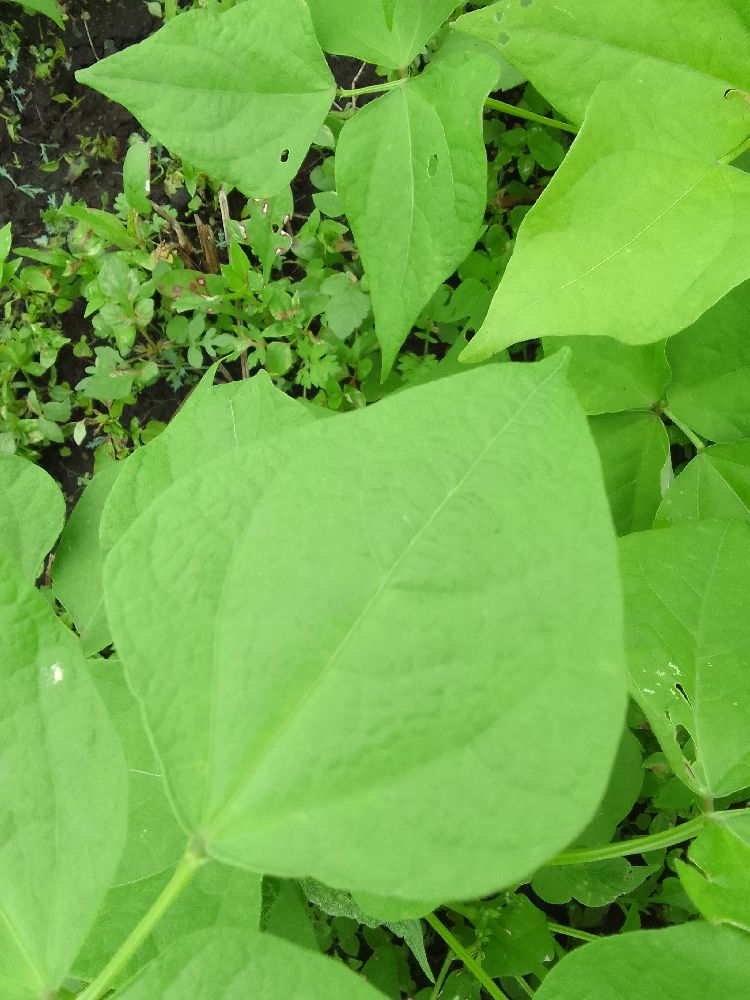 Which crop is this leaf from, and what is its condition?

common bean, healthy
